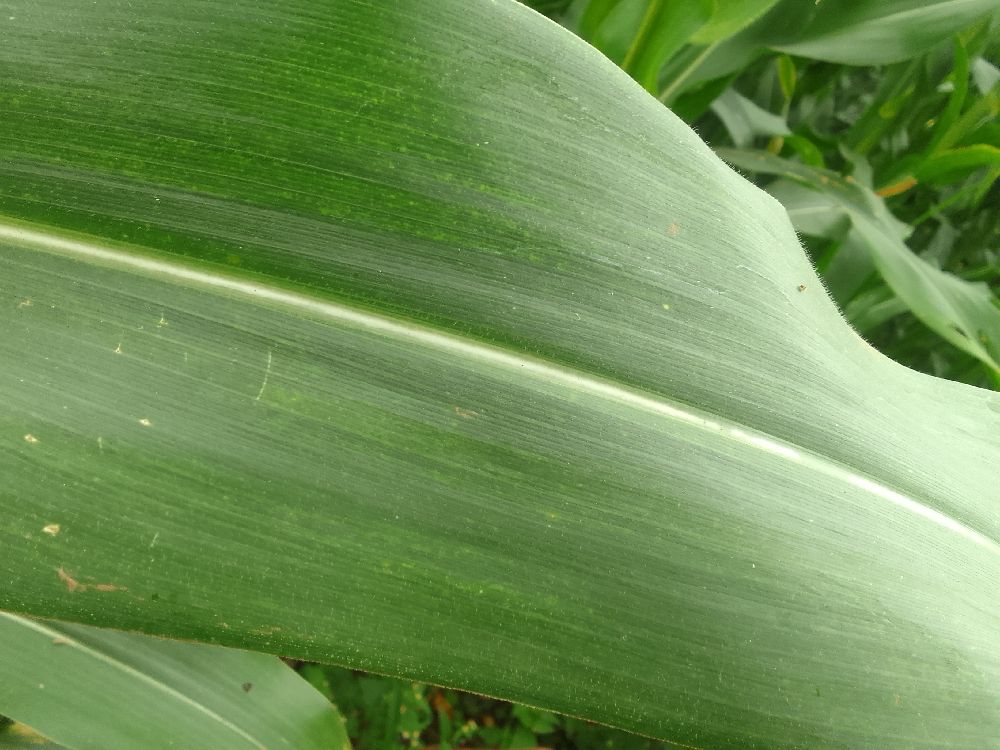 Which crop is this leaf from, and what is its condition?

maize, healthy
